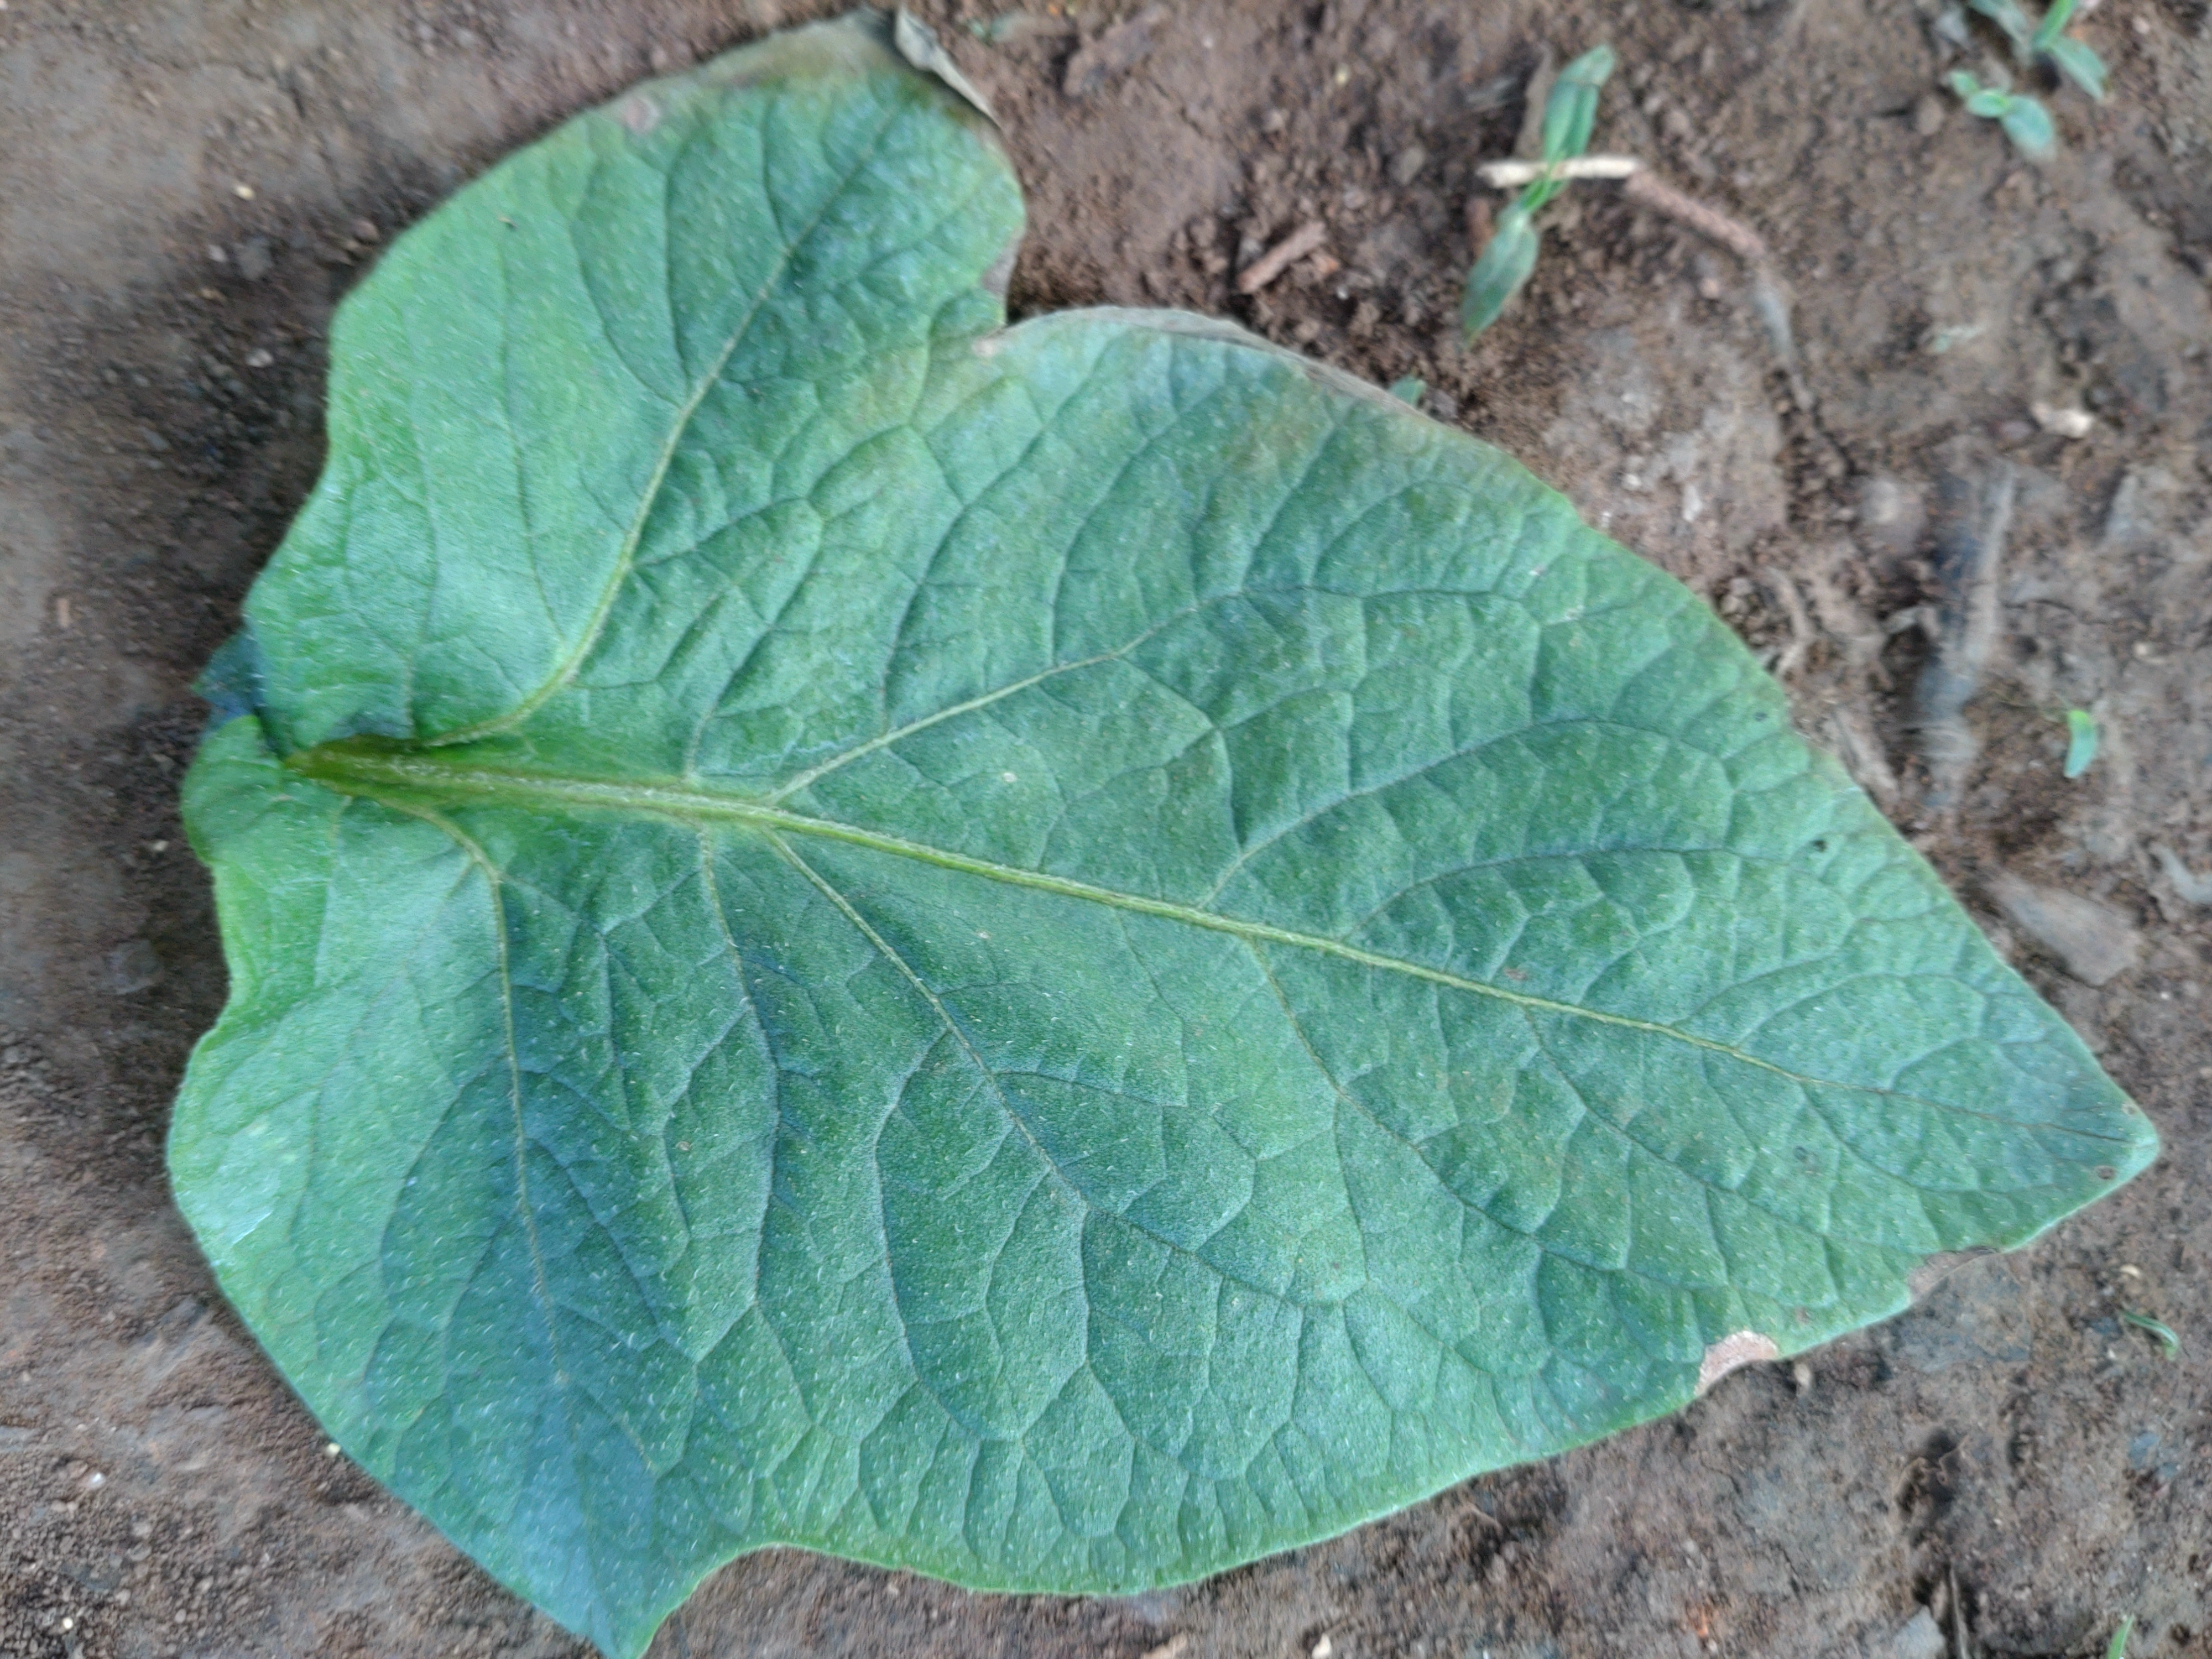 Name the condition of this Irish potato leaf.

early blight
